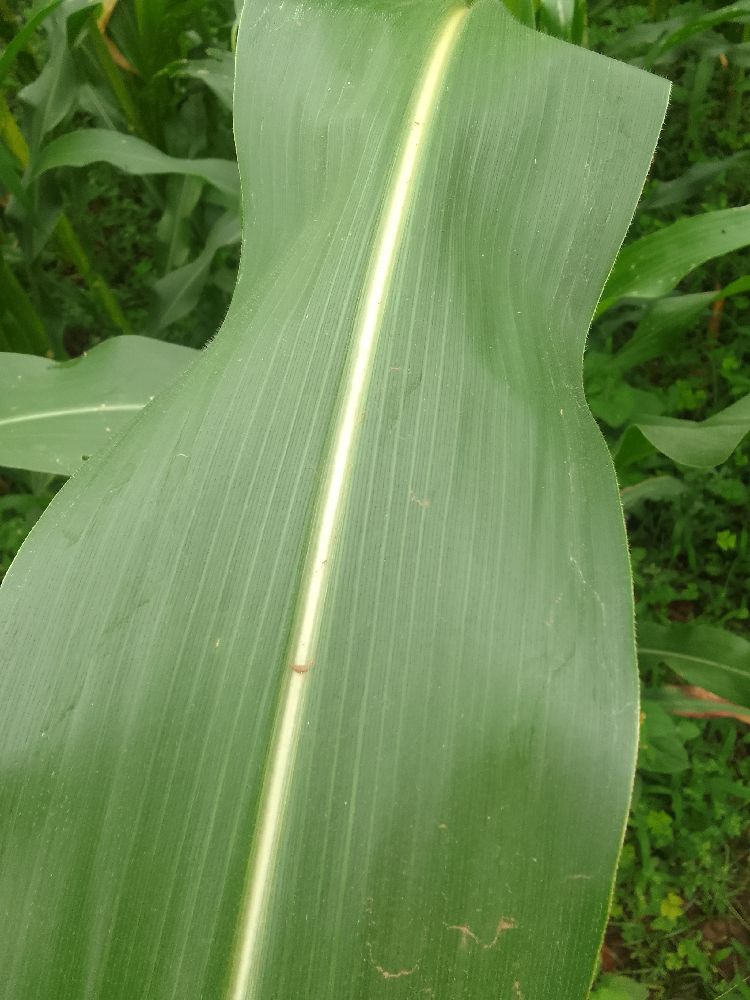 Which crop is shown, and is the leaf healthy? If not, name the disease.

maize, healthy
